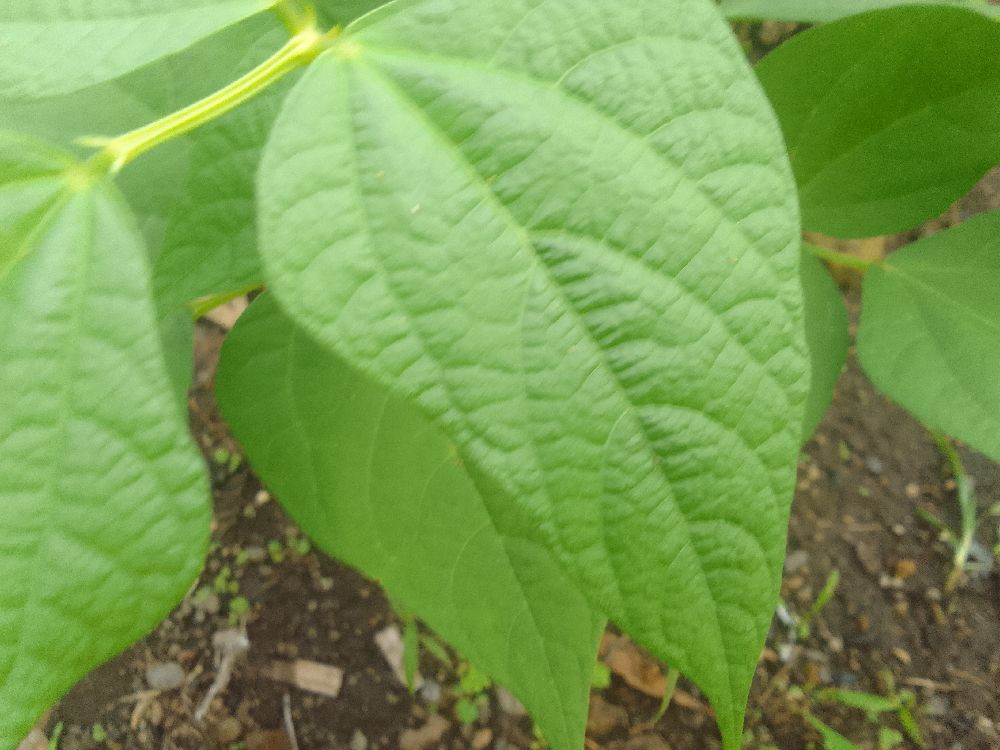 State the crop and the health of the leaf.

common bean, healthy
